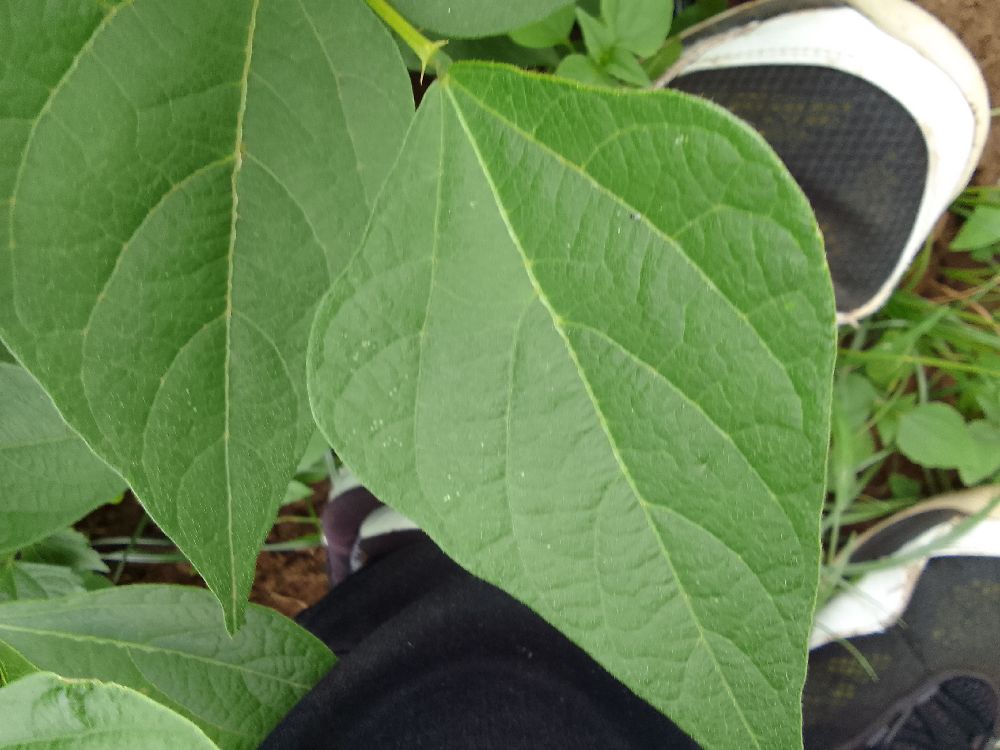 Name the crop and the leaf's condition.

common bean, healthy
